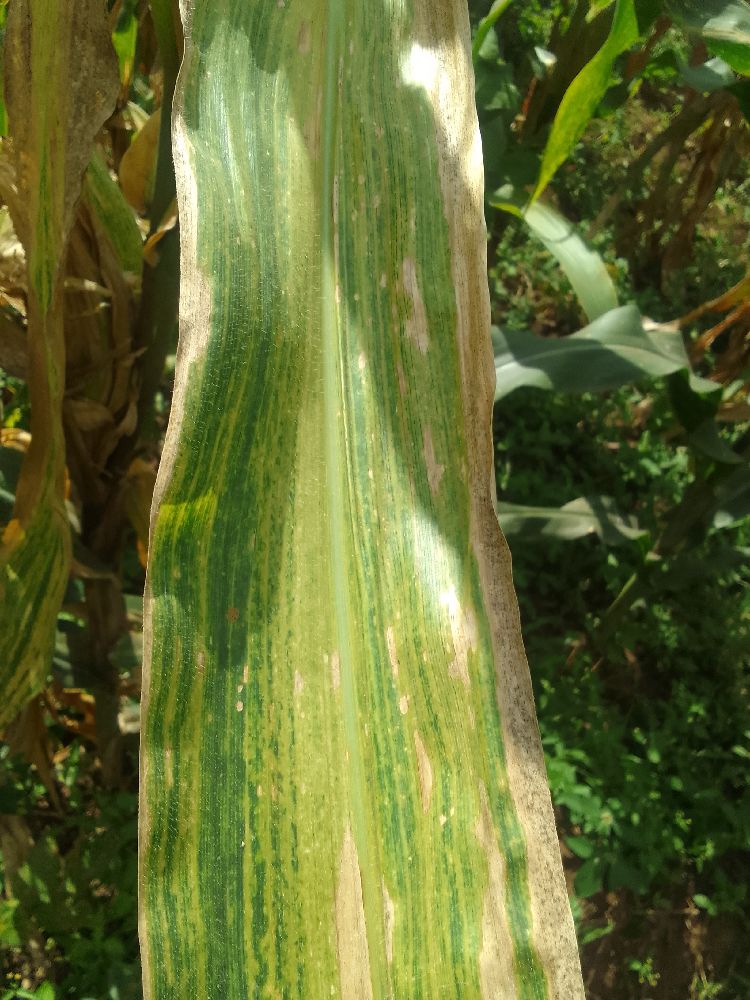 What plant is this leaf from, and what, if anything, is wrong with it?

maize, maize lethal necrosis
